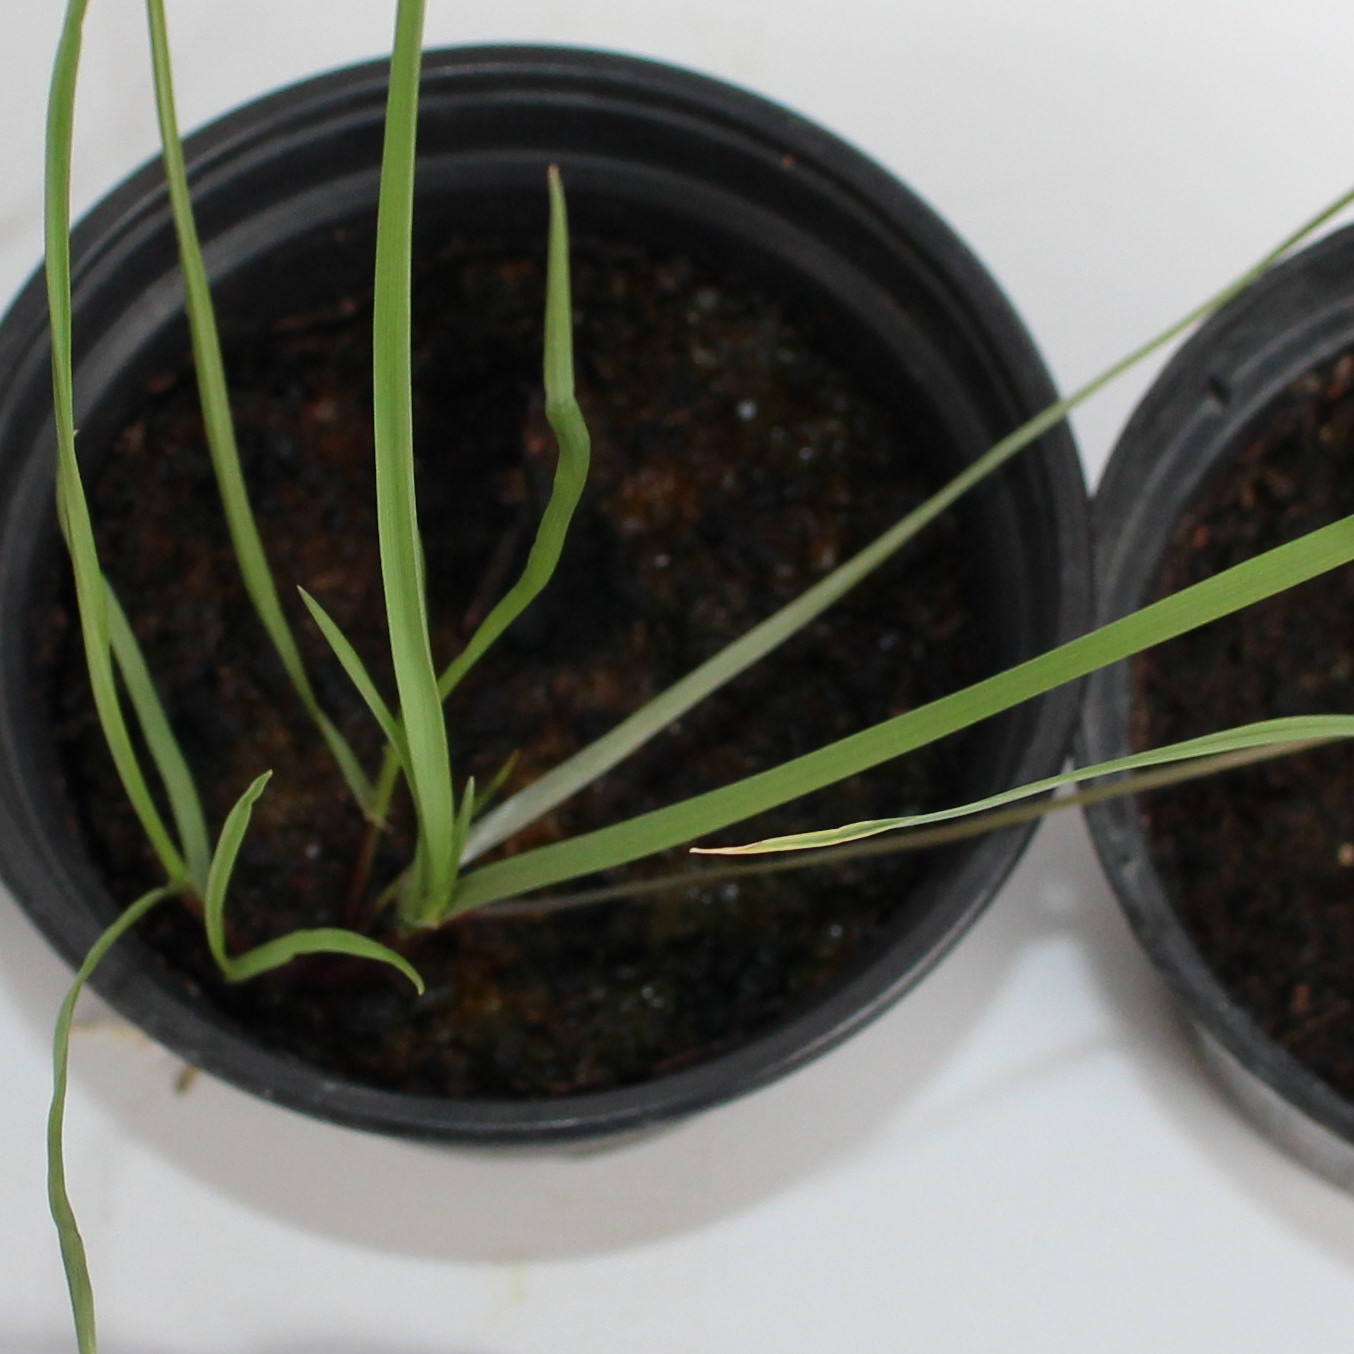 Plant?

Lolium multiflorum
